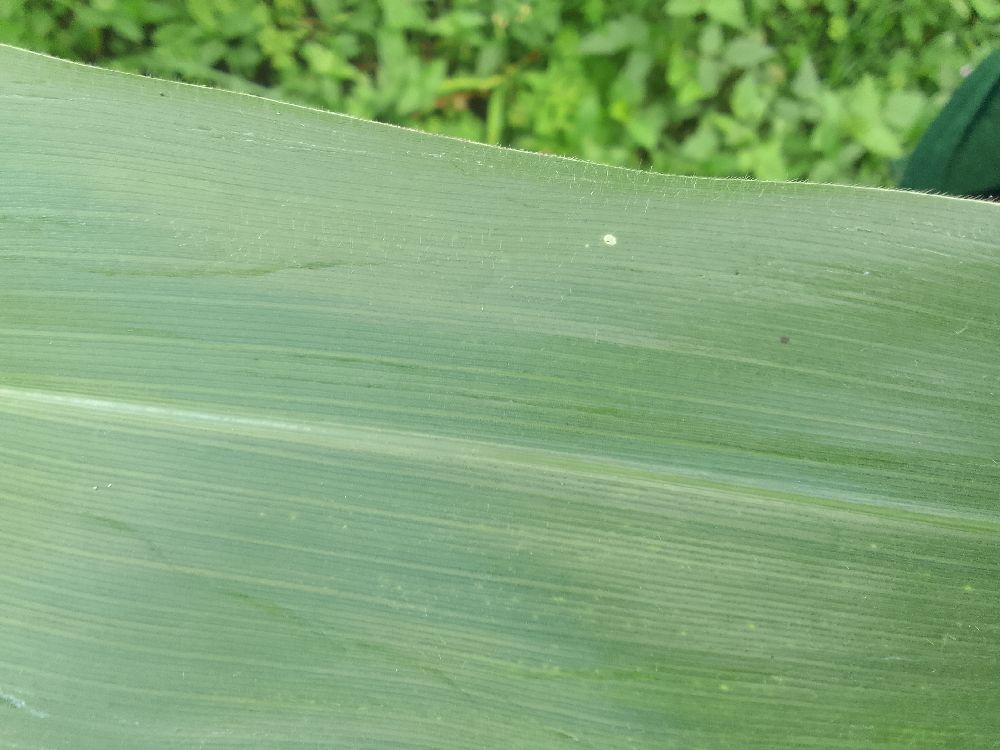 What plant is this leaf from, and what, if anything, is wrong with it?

maize, healthy
